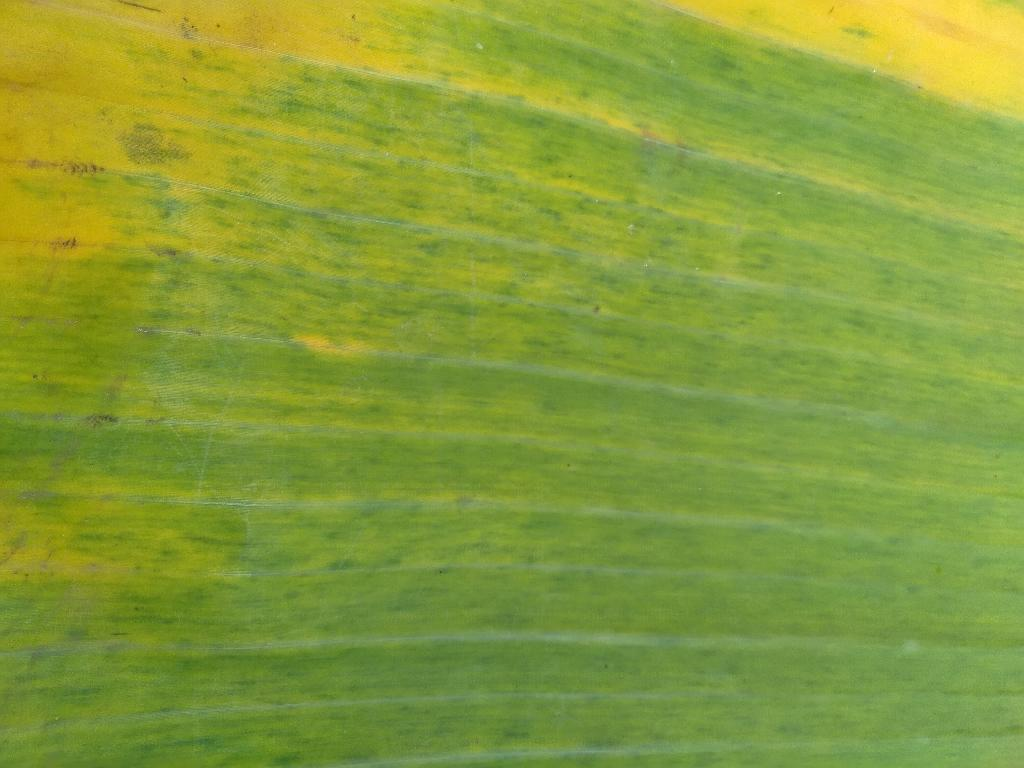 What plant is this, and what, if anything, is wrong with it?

banana, fusarium wilt race 1
